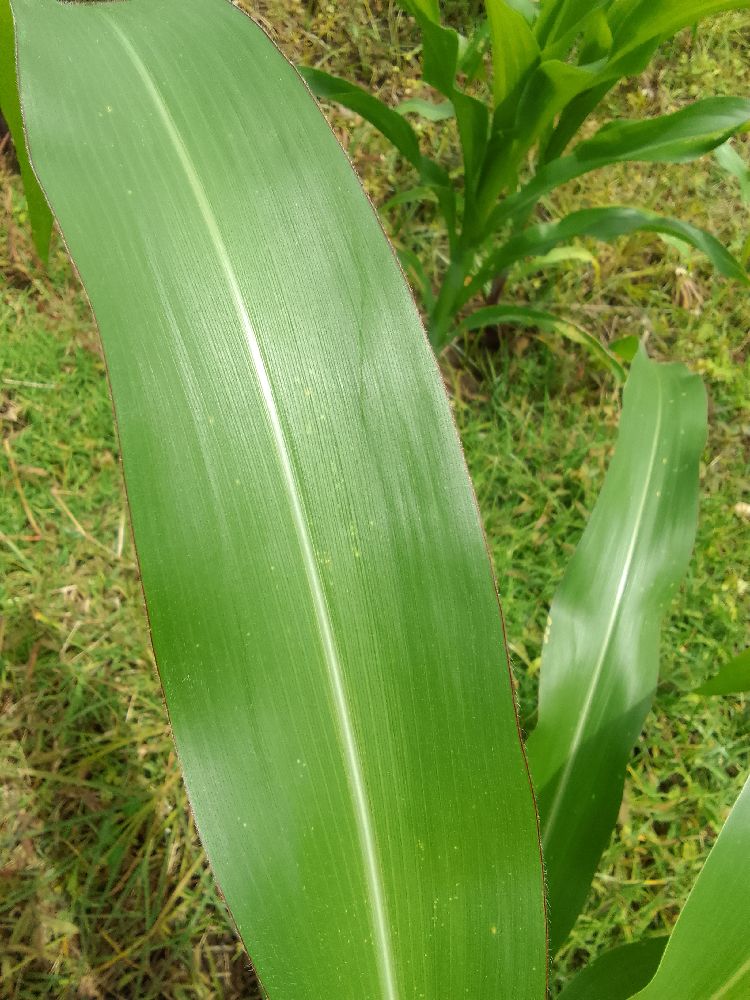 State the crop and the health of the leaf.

maize, healthy
